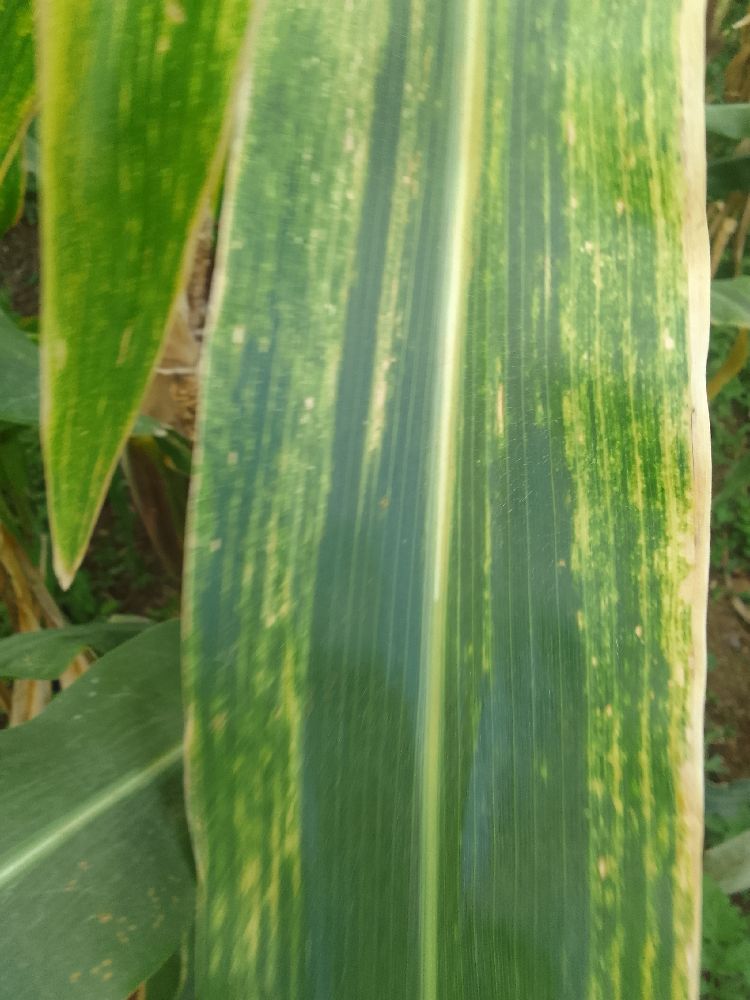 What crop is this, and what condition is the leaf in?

maize, maize lethal necrosis
